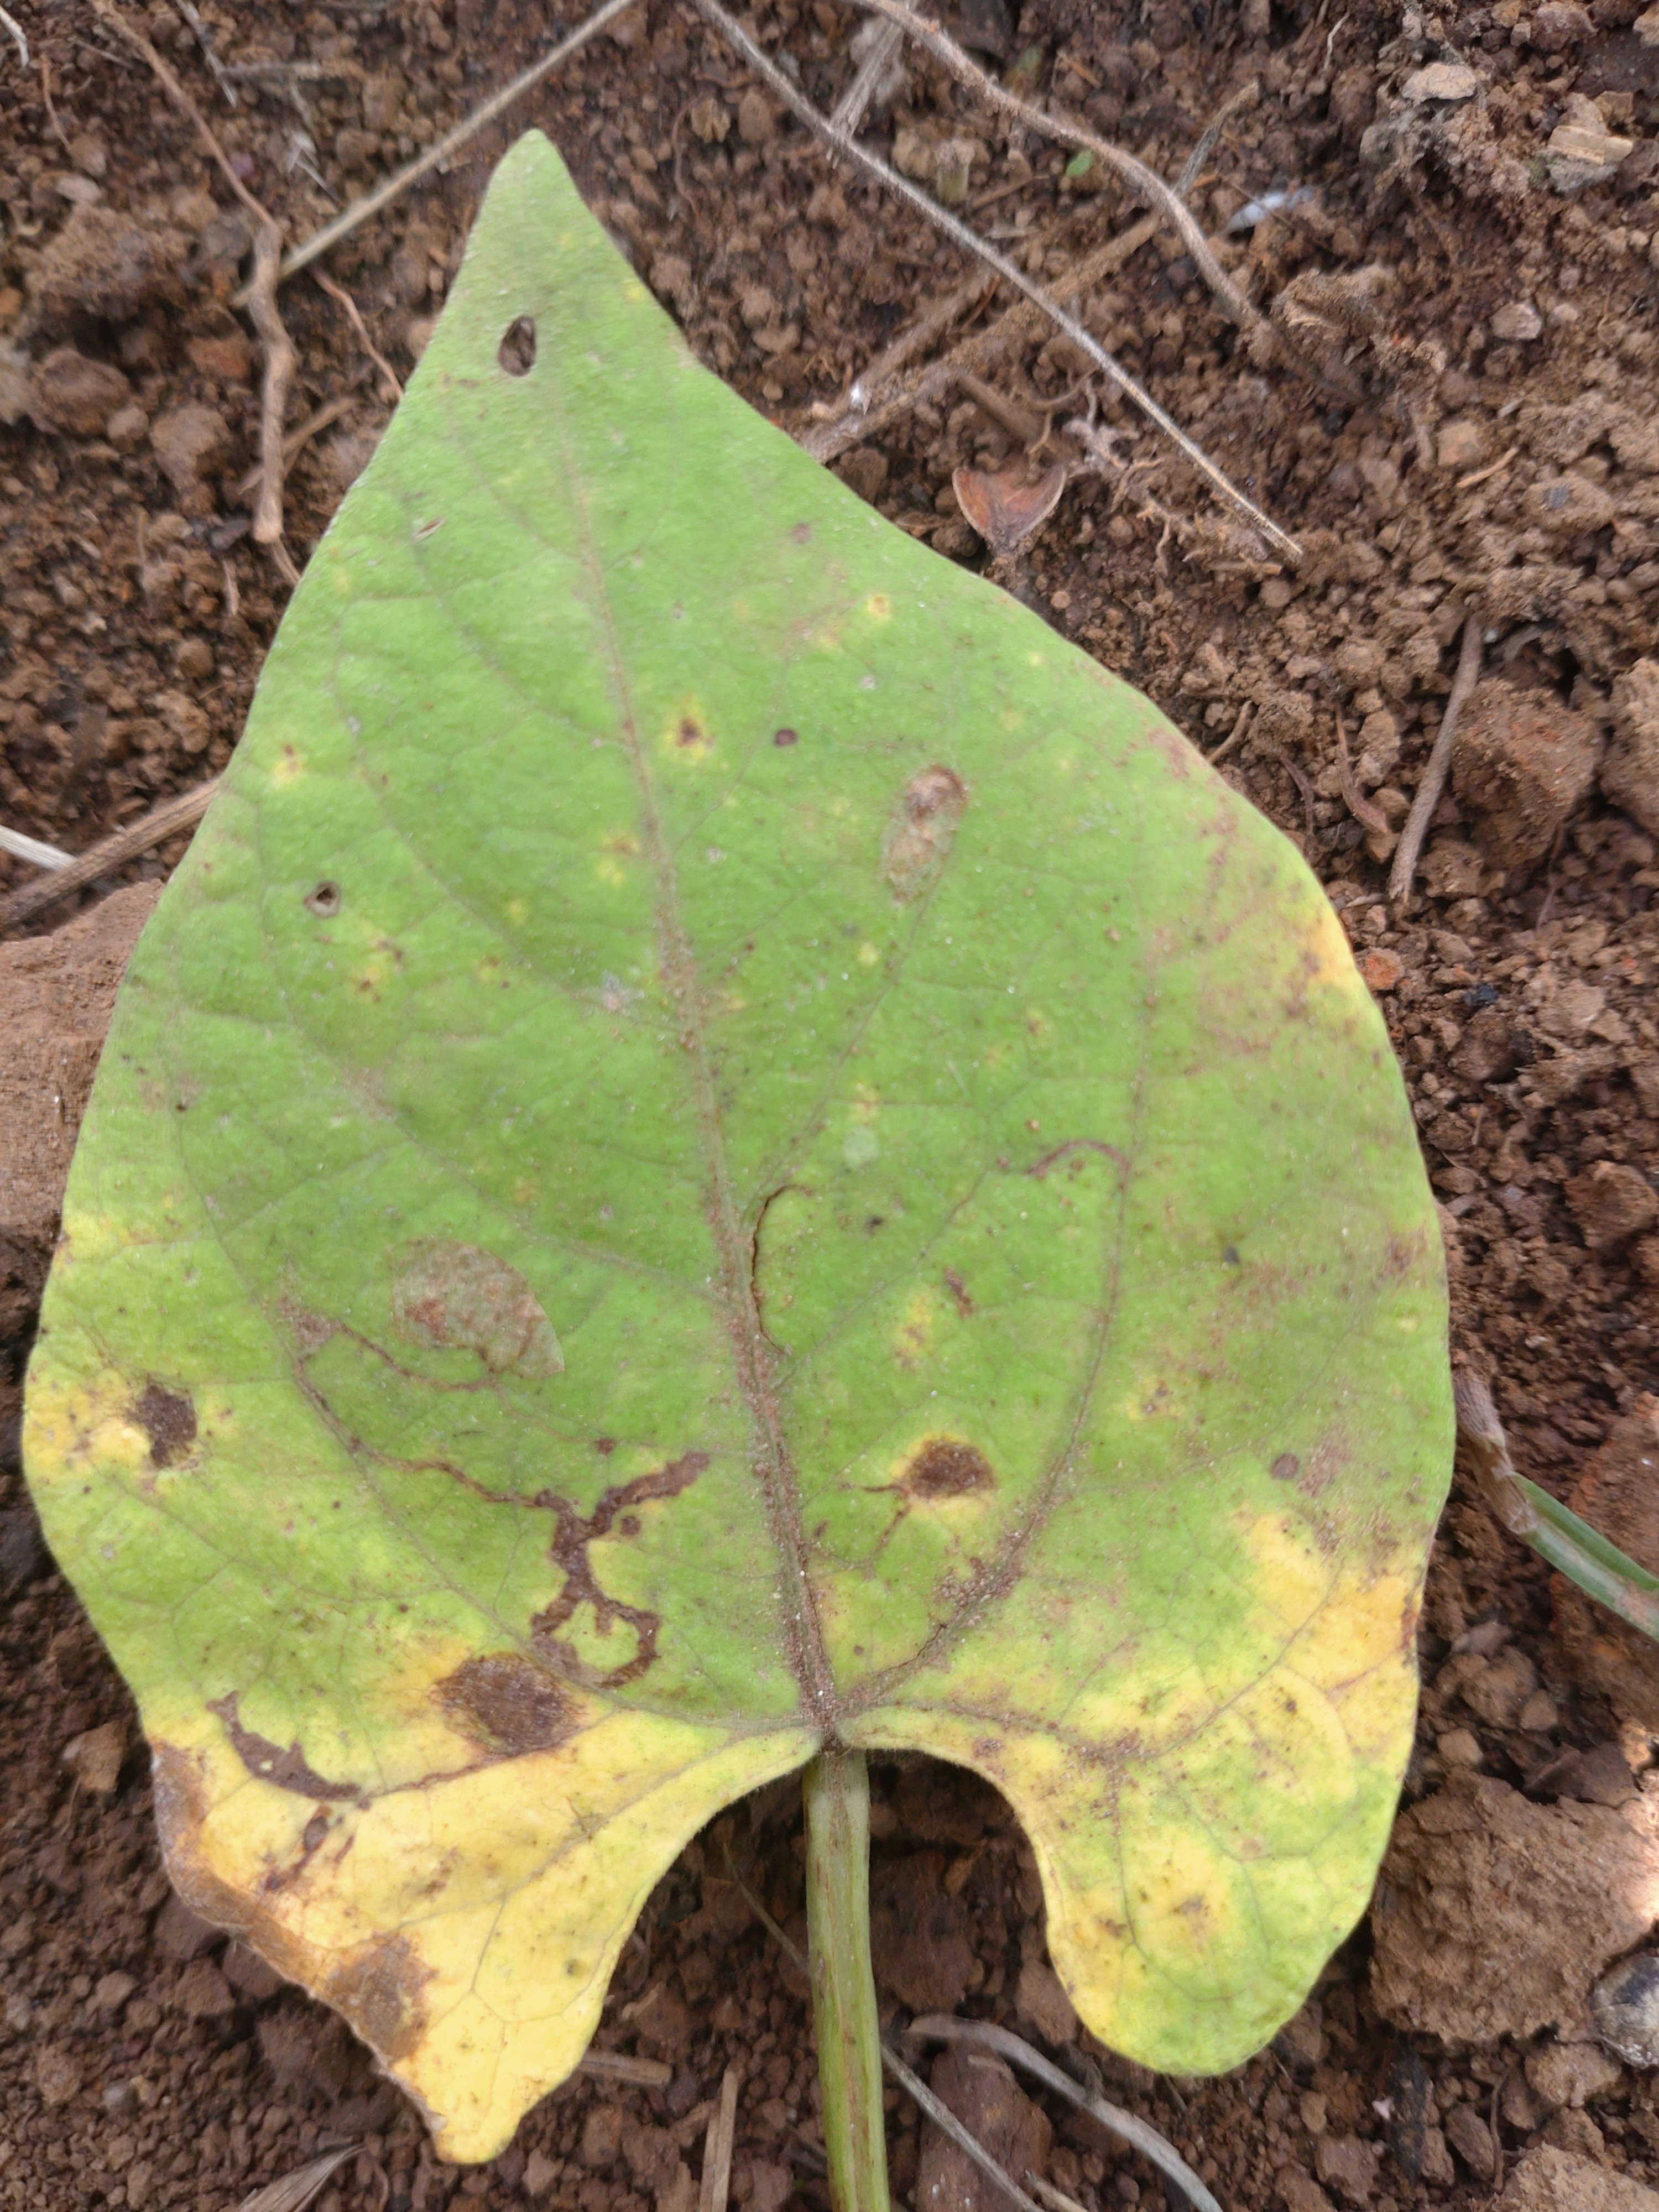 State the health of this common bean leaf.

rust
